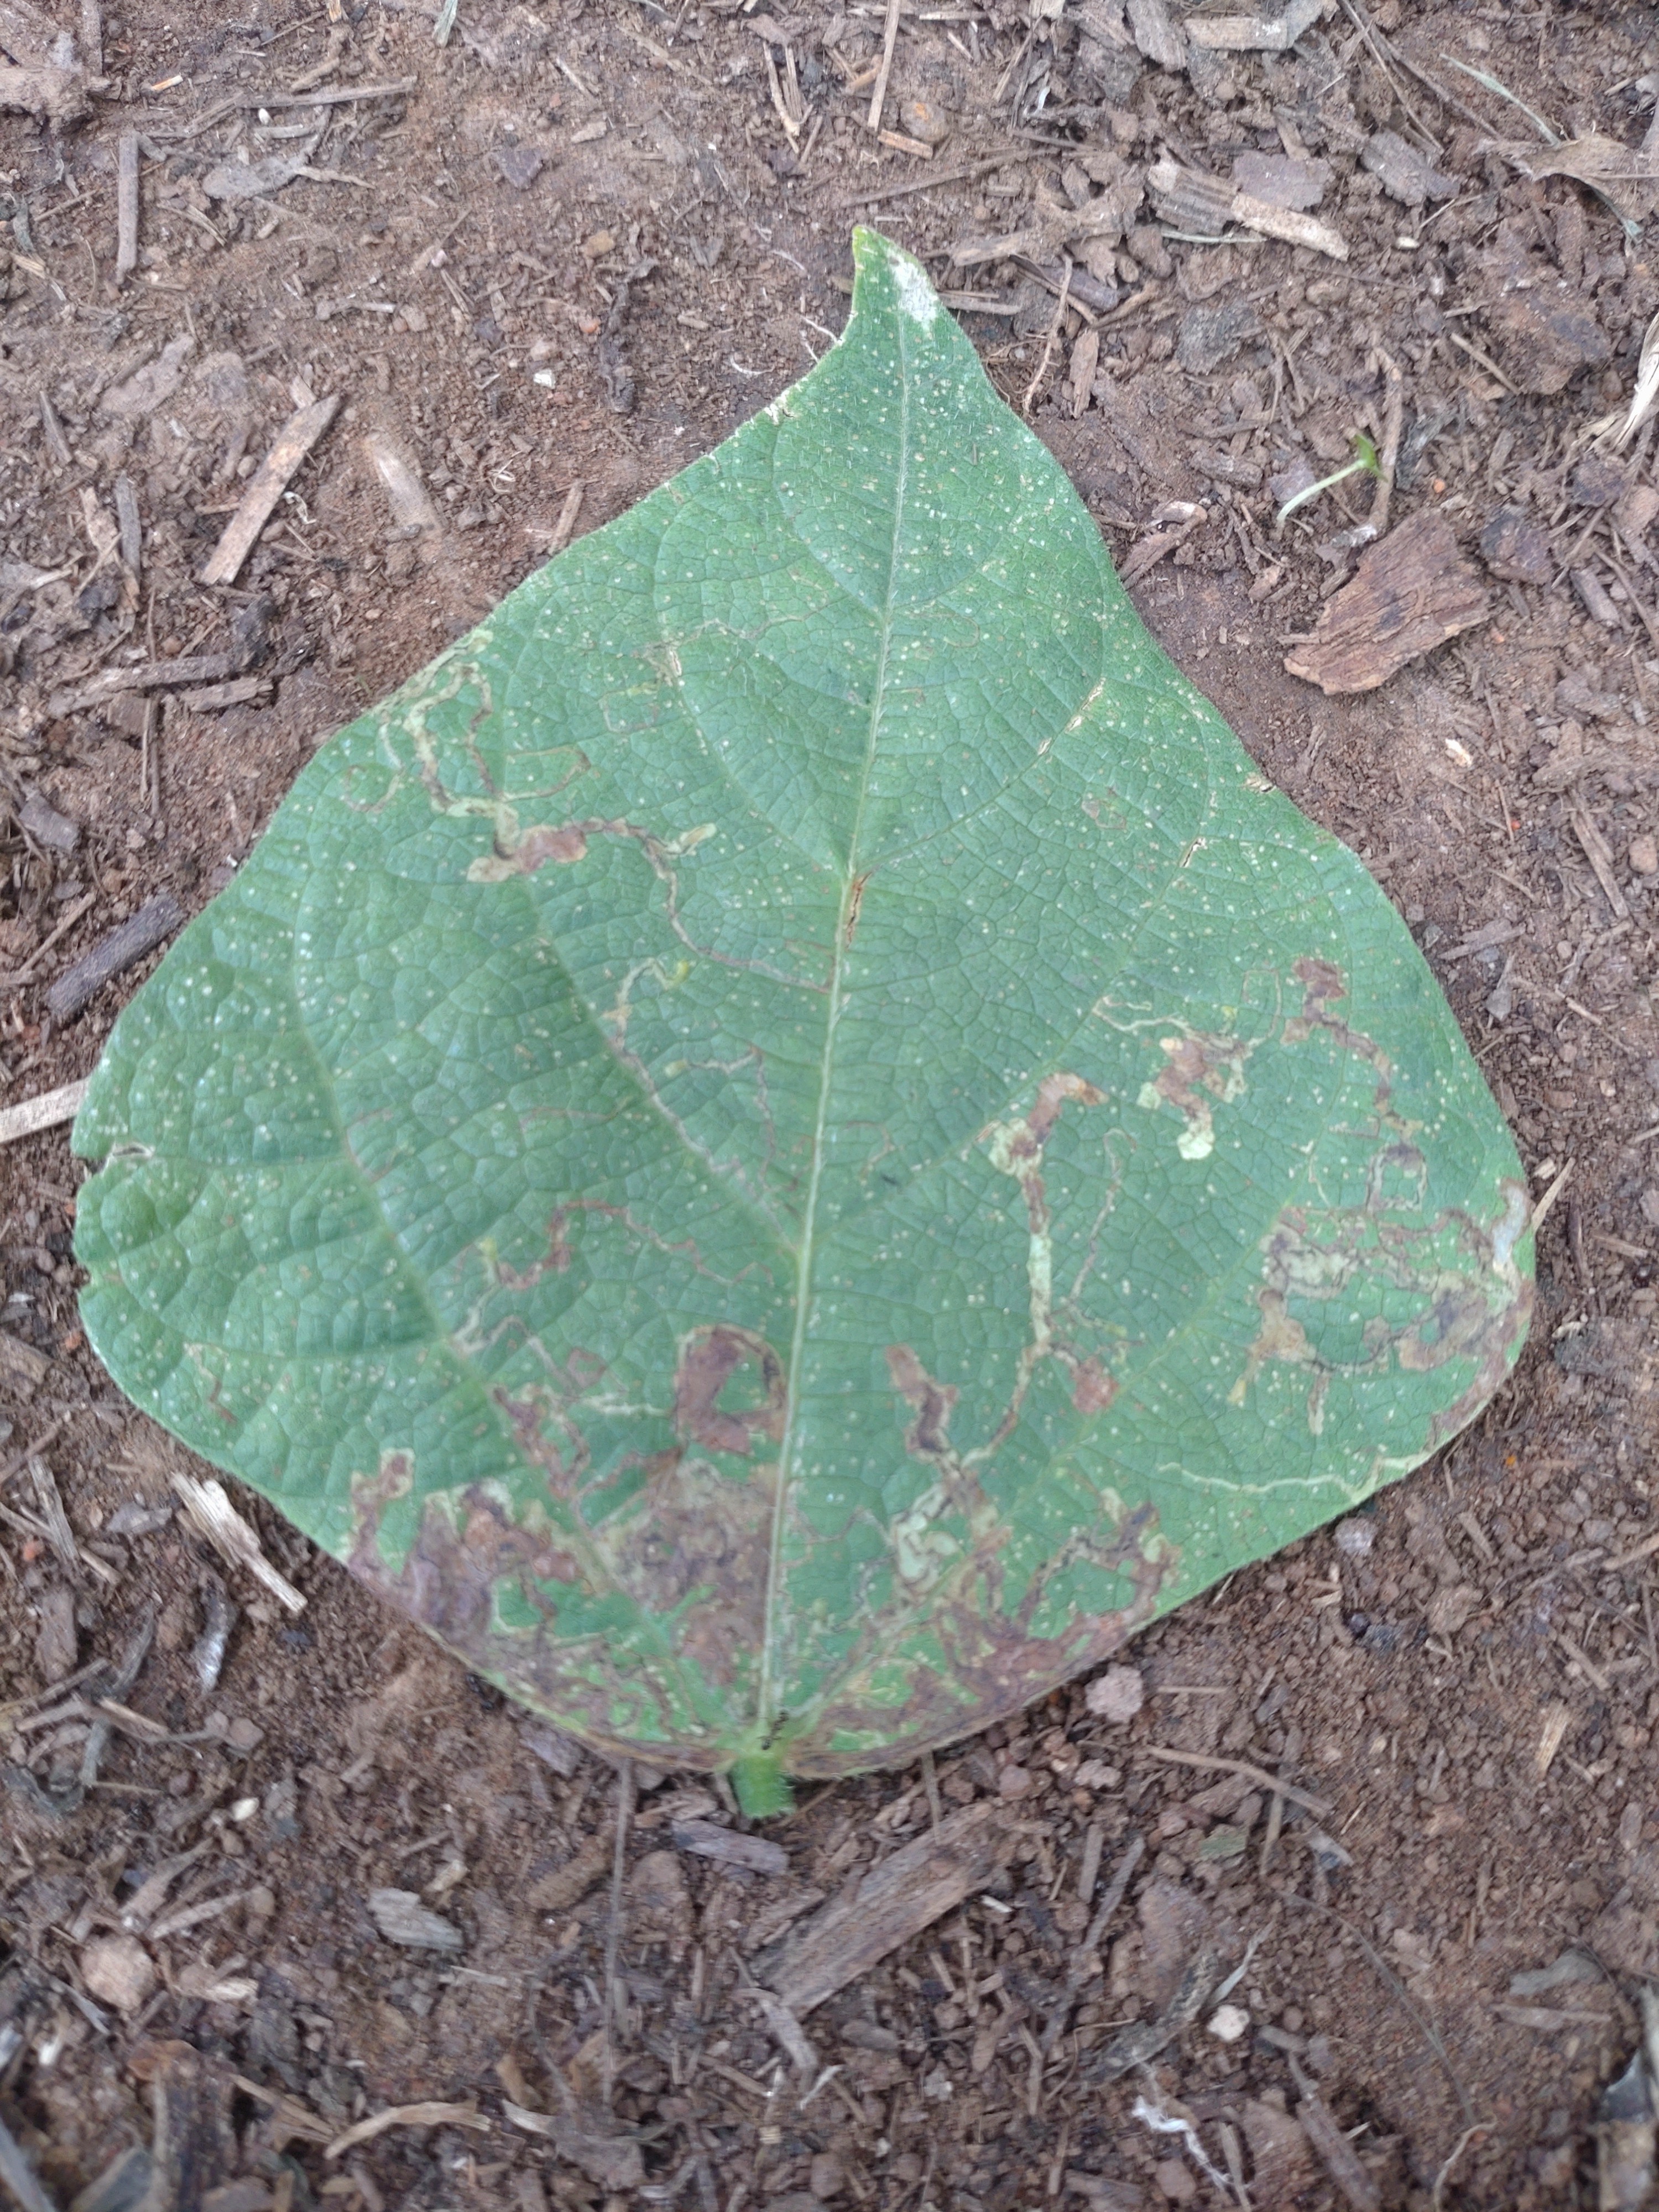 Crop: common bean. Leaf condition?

anthracnose
